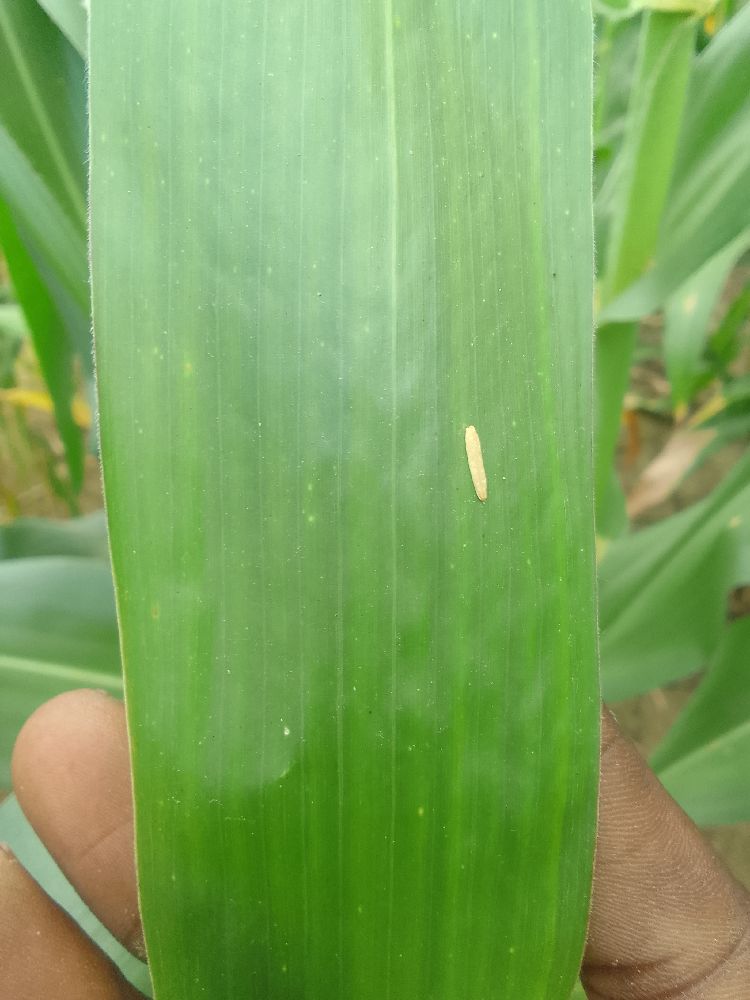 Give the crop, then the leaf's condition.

maize, healthy
